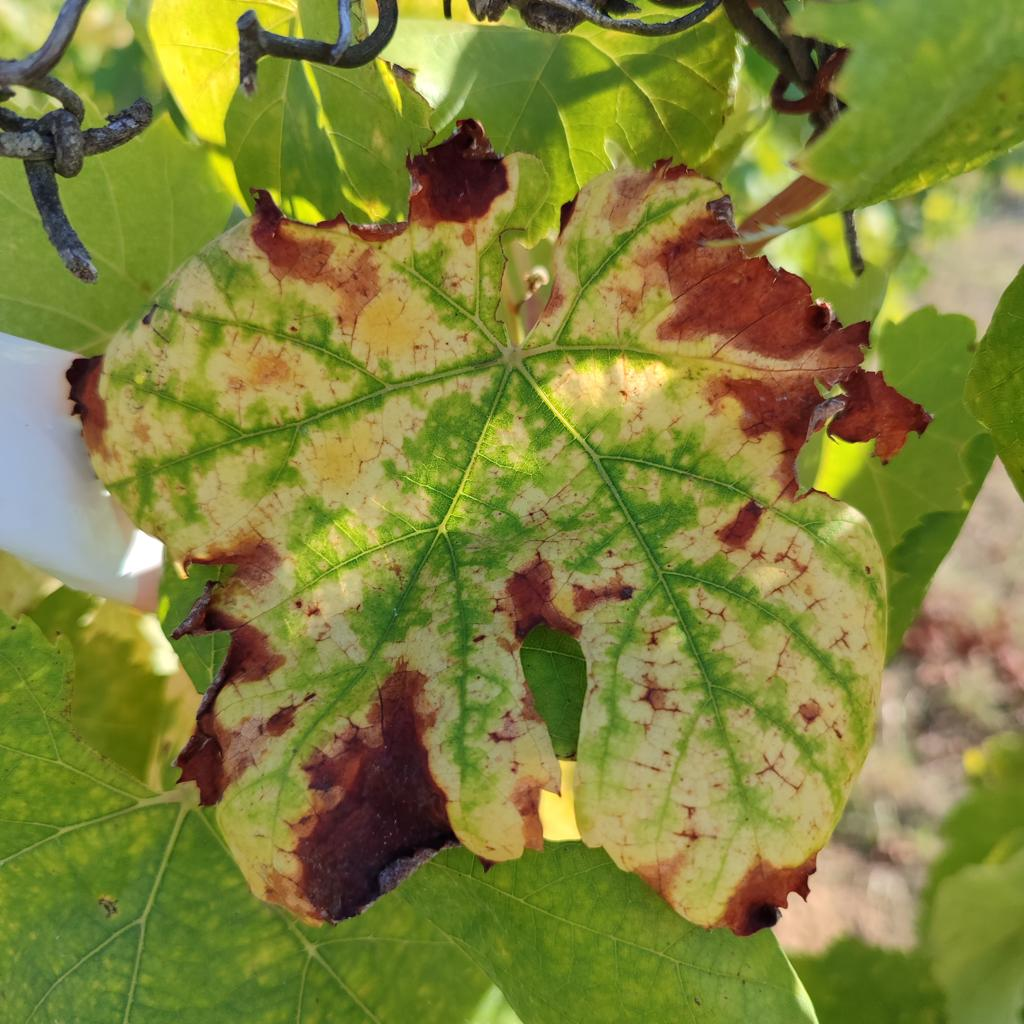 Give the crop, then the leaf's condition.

grapevine, esca complex
